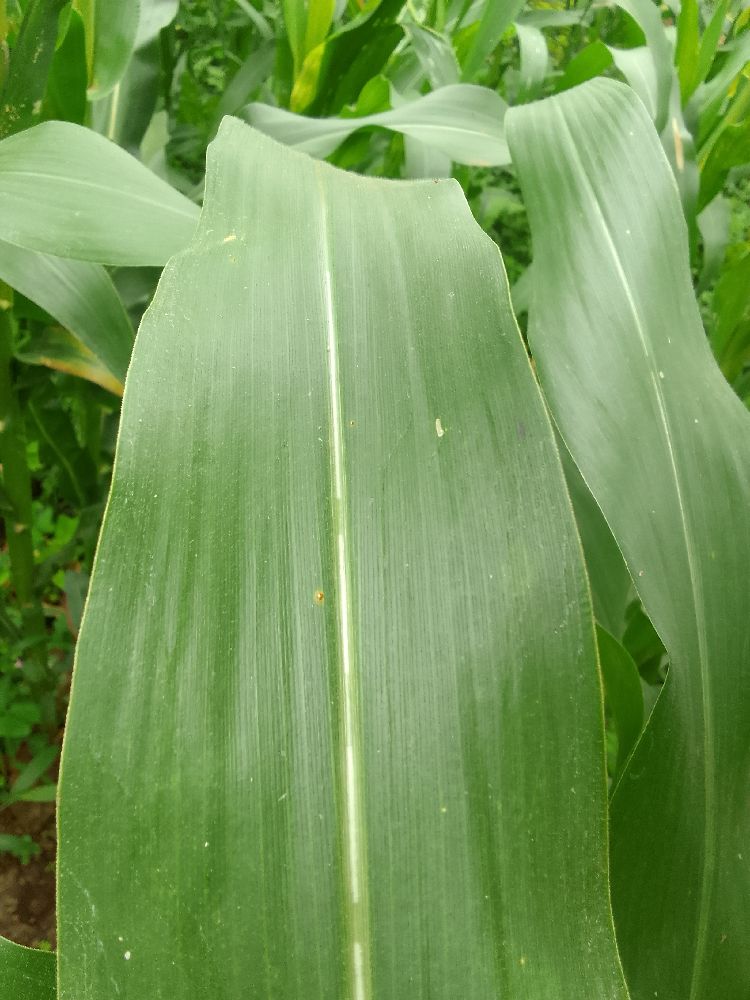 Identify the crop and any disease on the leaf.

maize, healthy
